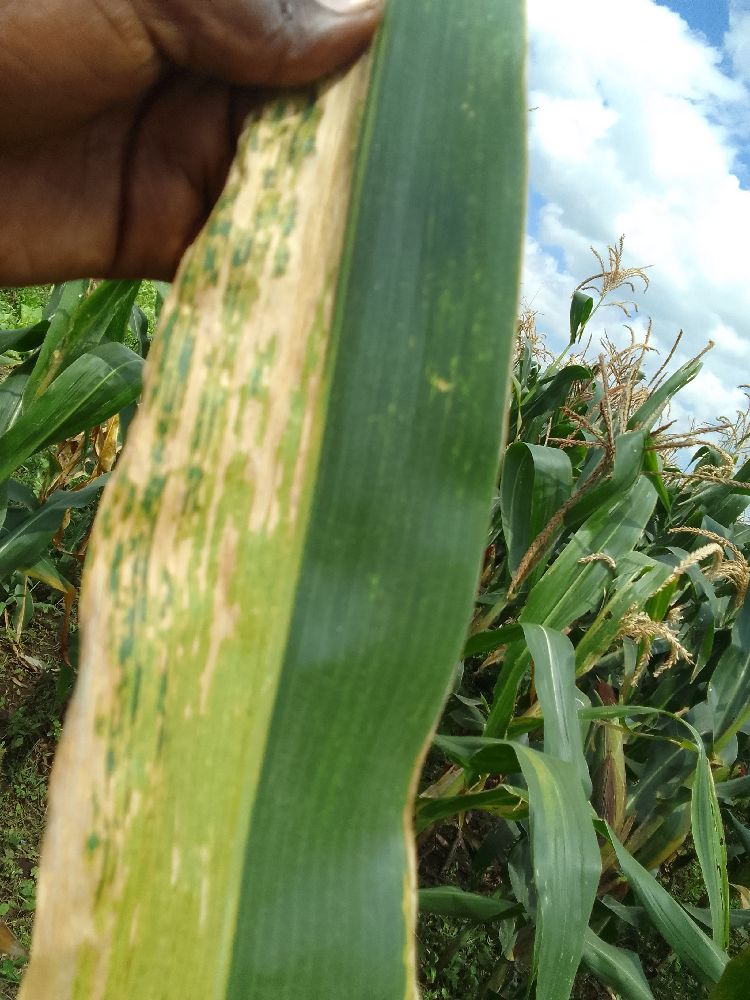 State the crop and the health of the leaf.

maize, maize lethal necrosis
